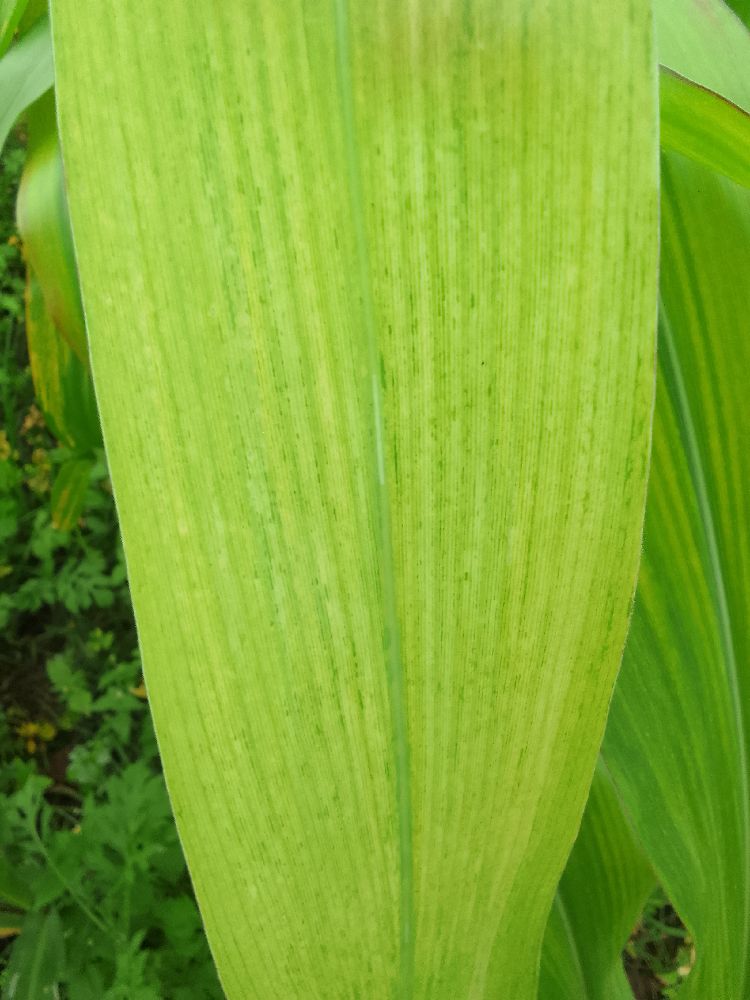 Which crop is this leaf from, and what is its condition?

maize, maize lethal necrosis
